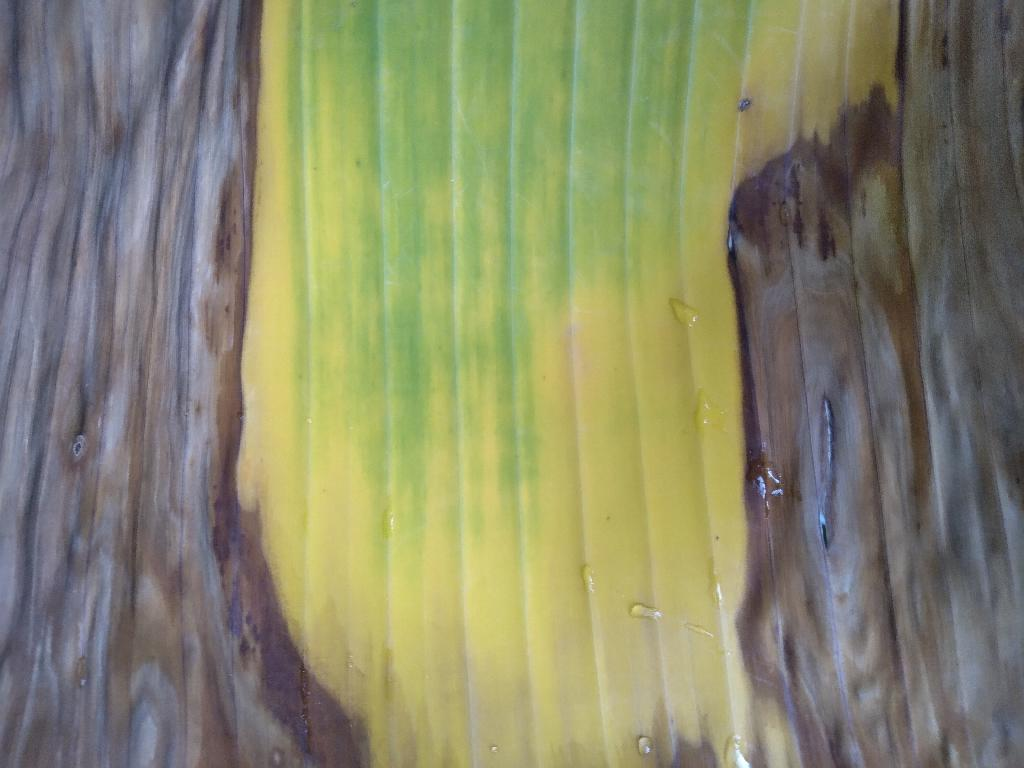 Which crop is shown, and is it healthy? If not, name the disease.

banana, fusarium wilt race 1
